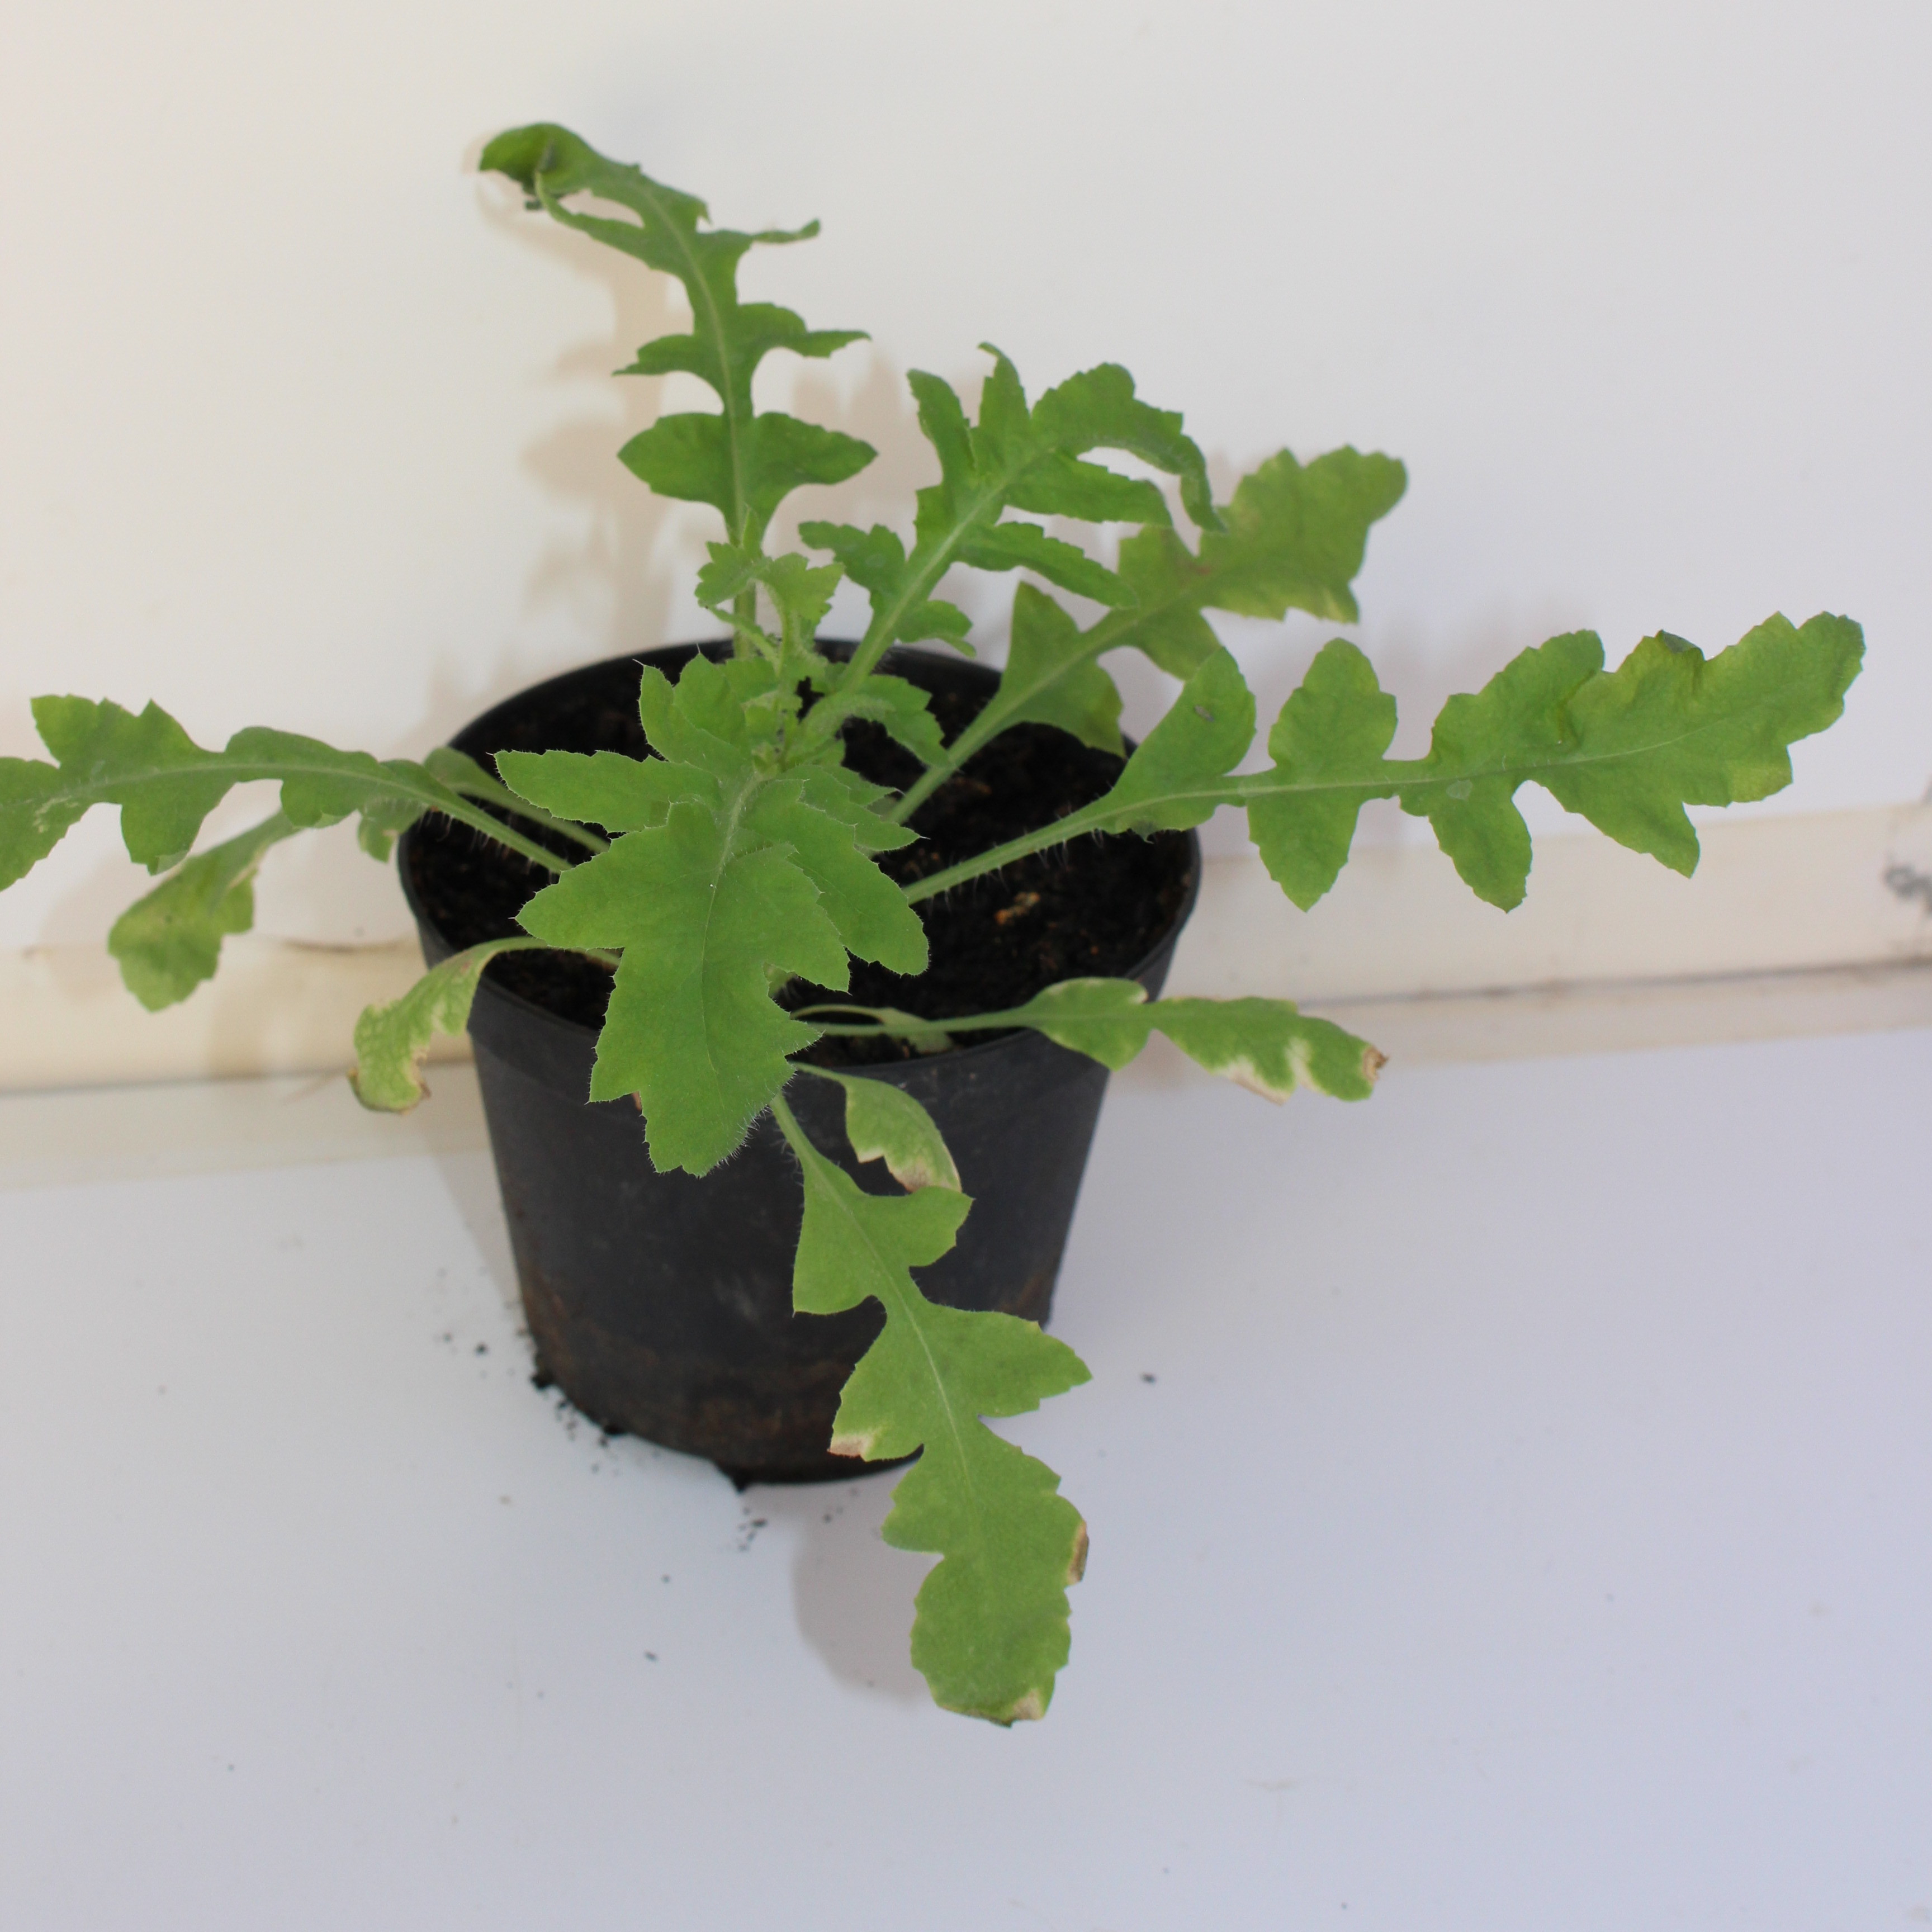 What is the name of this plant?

Papaver rhoeas
